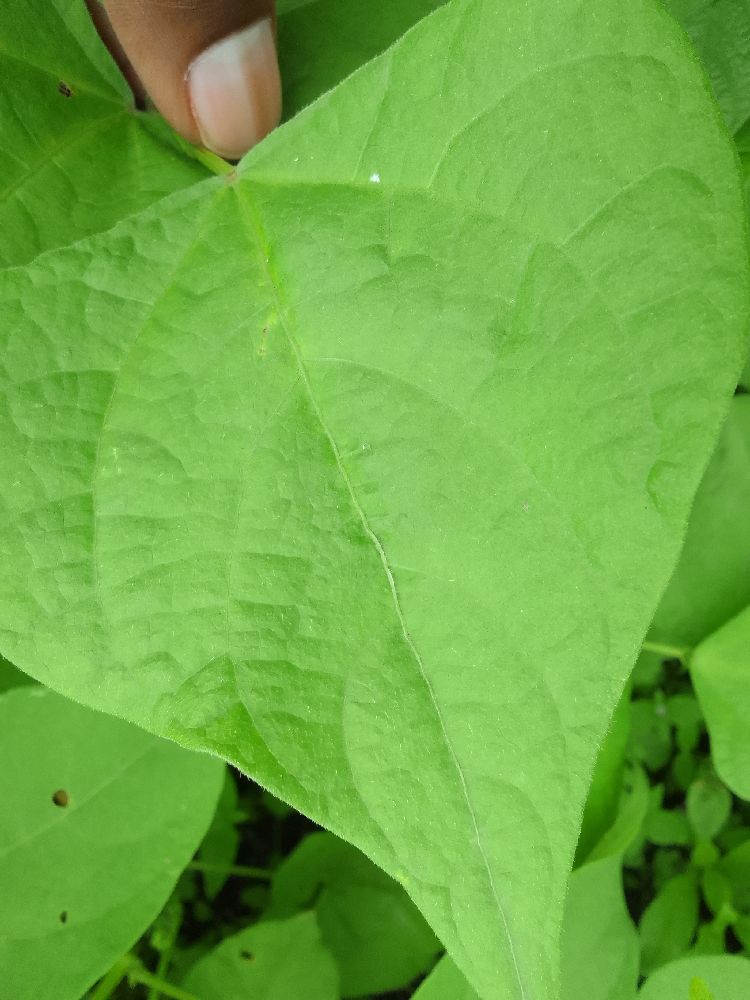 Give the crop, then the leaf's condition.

common bean, healthy
